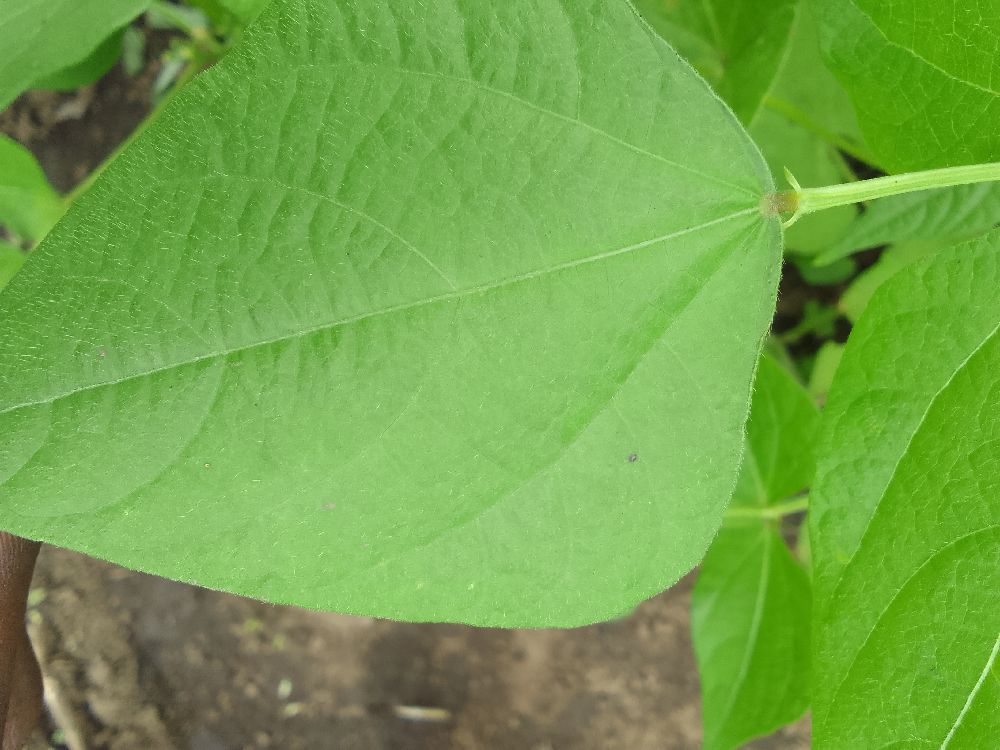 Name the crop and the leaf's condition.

common bean, healthy
